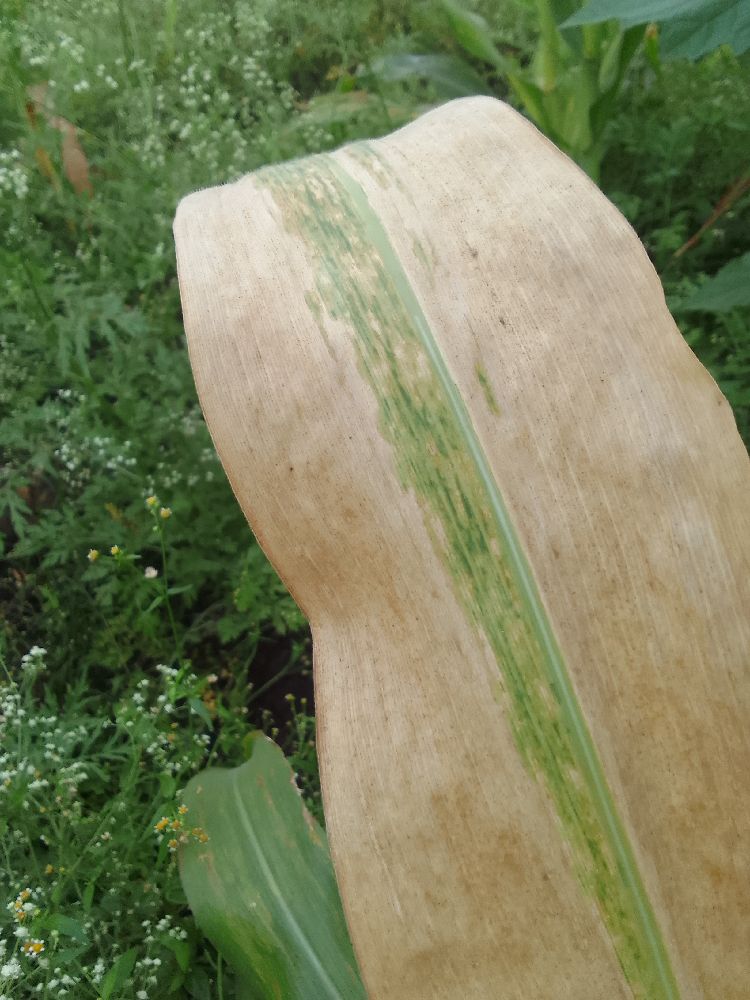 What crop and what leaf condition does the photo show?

maize, maize lethal necrosis
